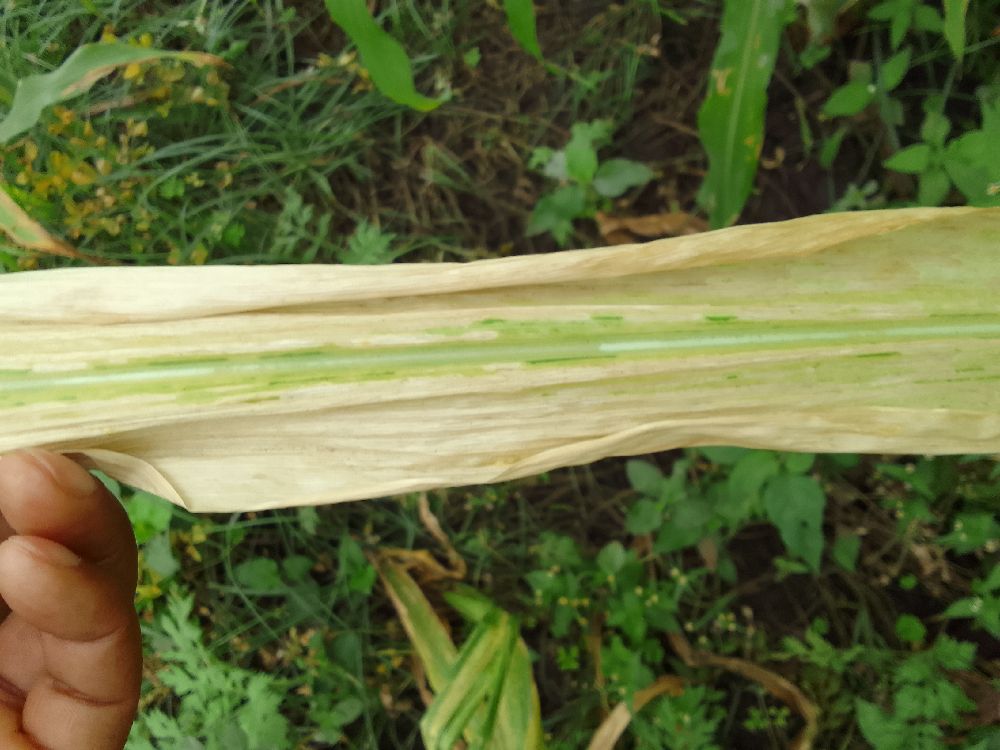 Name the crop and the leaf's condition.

maize, maize lethal necrosis
